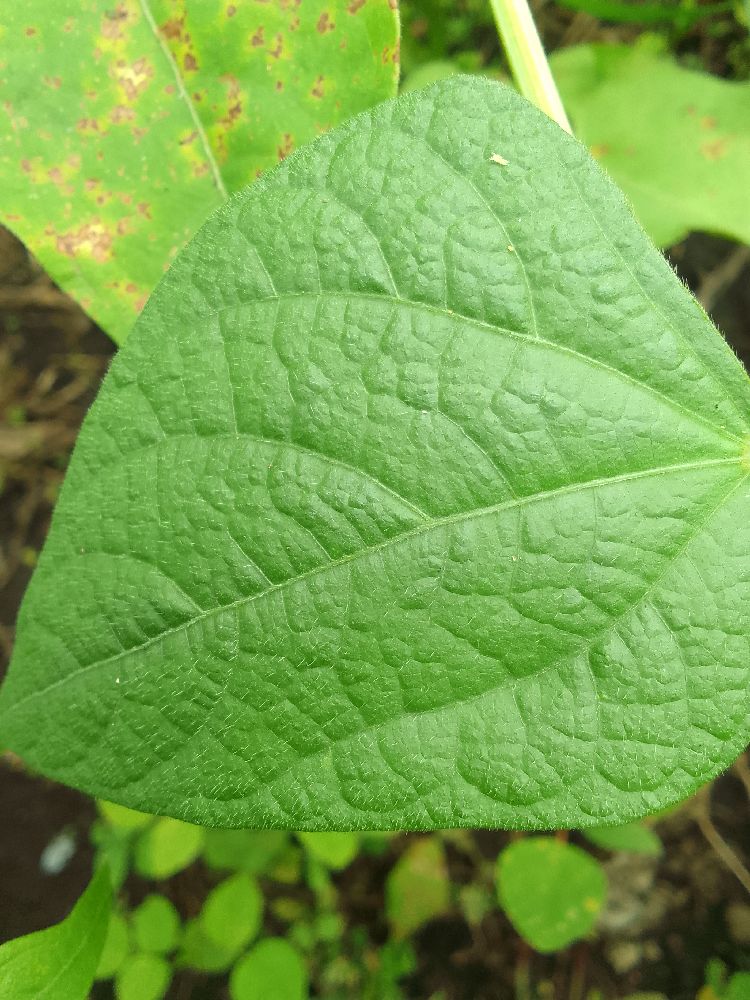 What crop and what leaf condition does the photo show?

common bean, healthy
